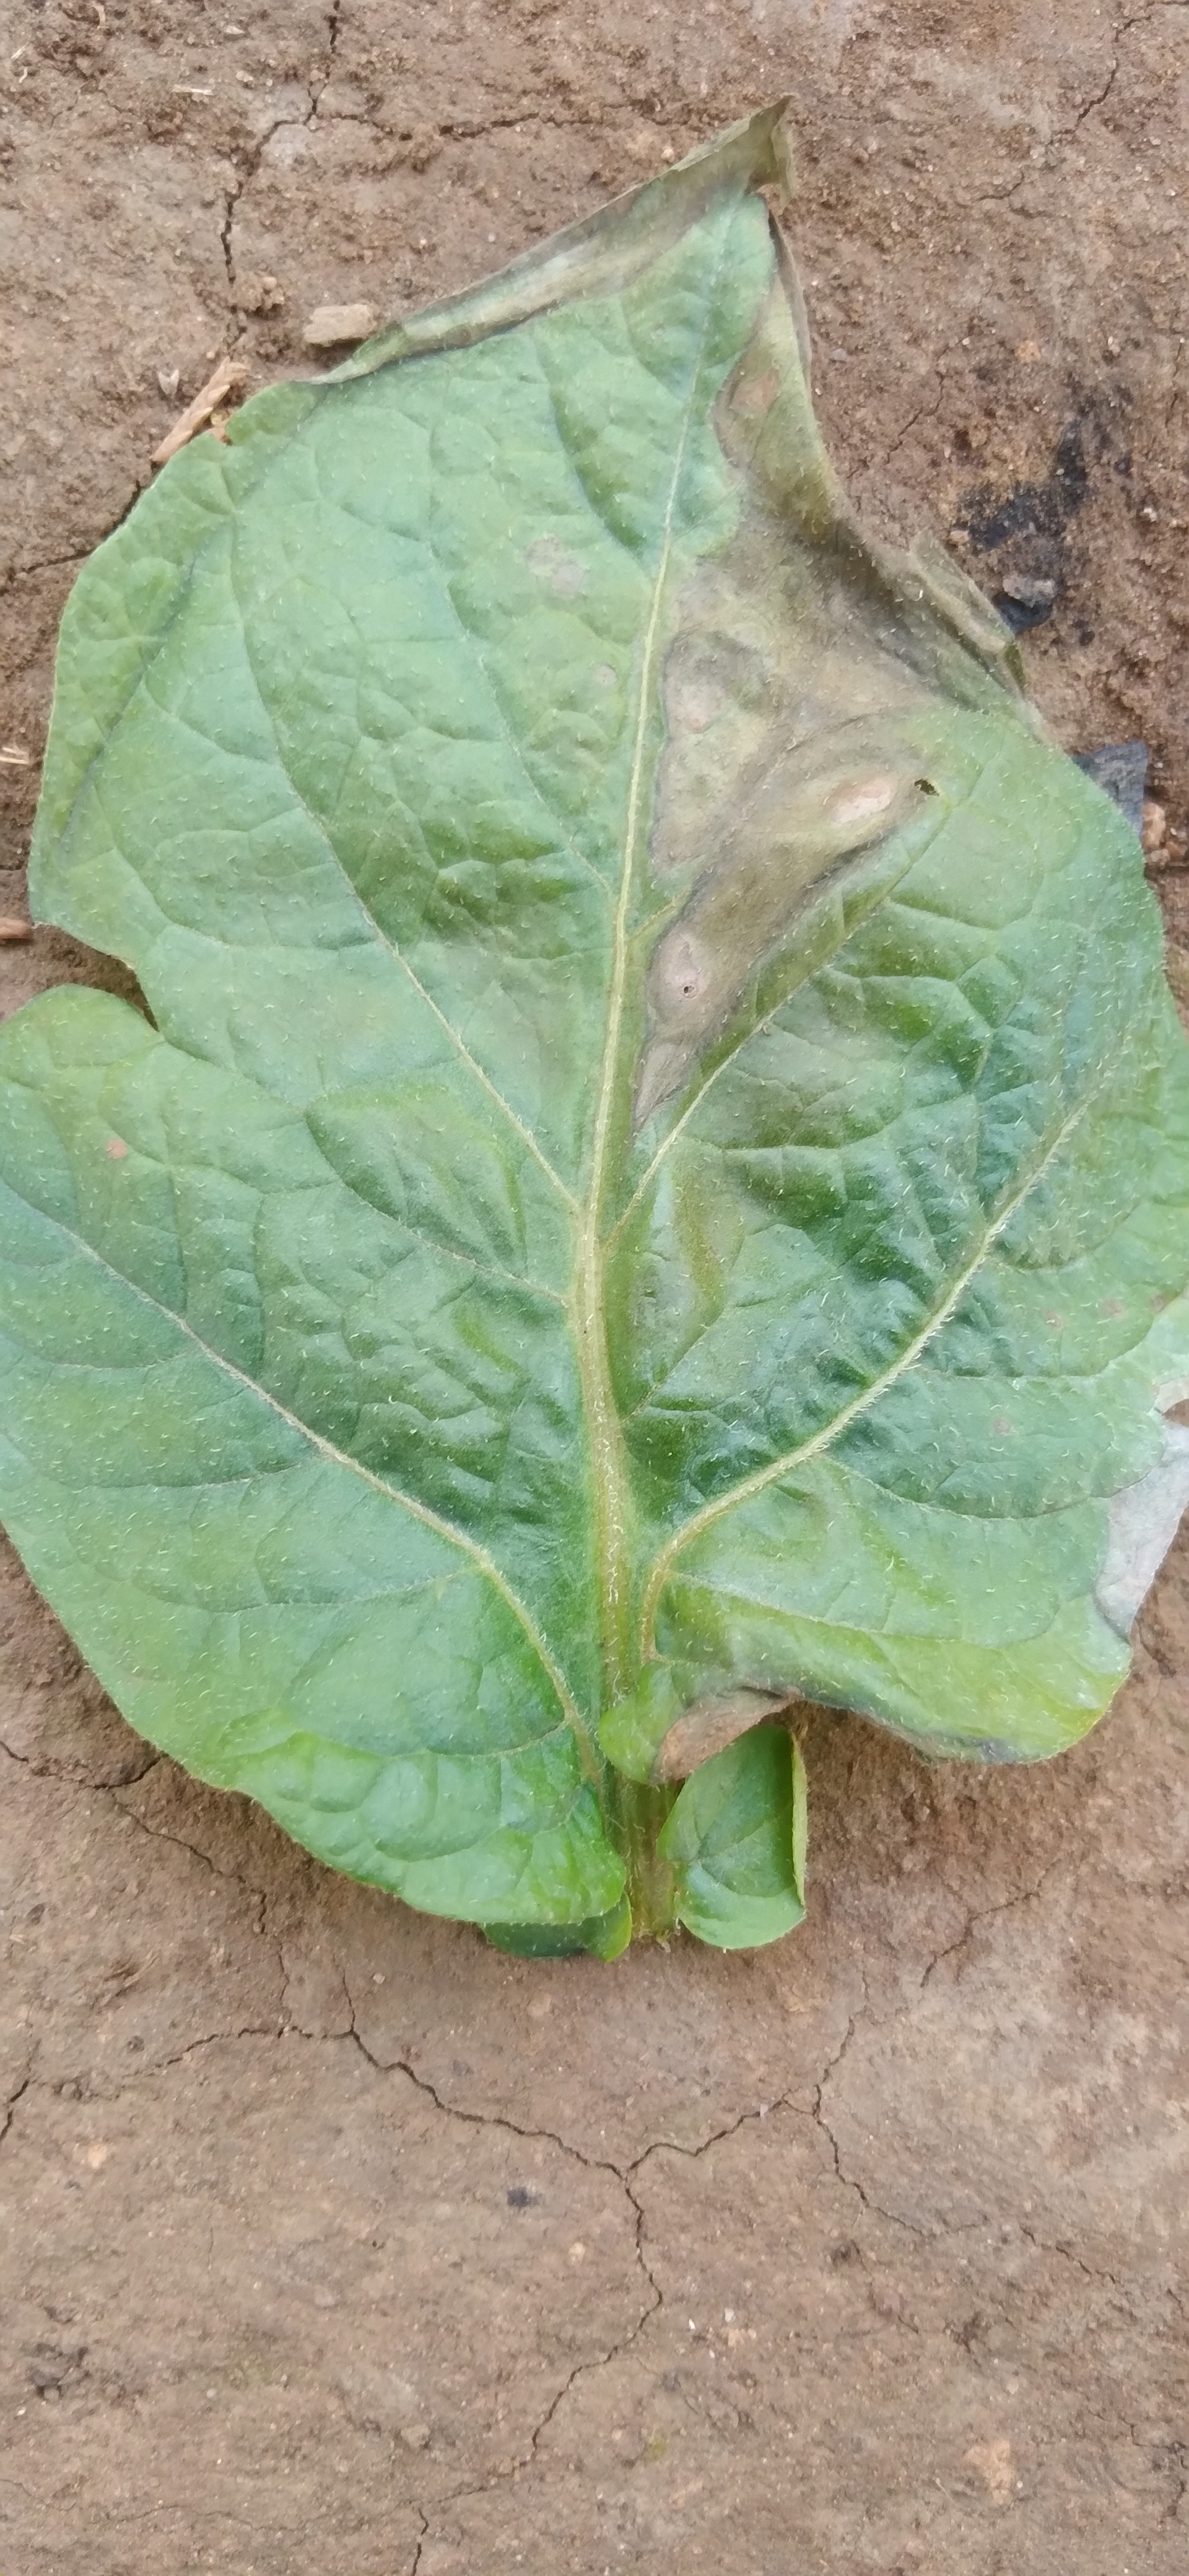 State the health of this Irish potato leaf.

early blight
